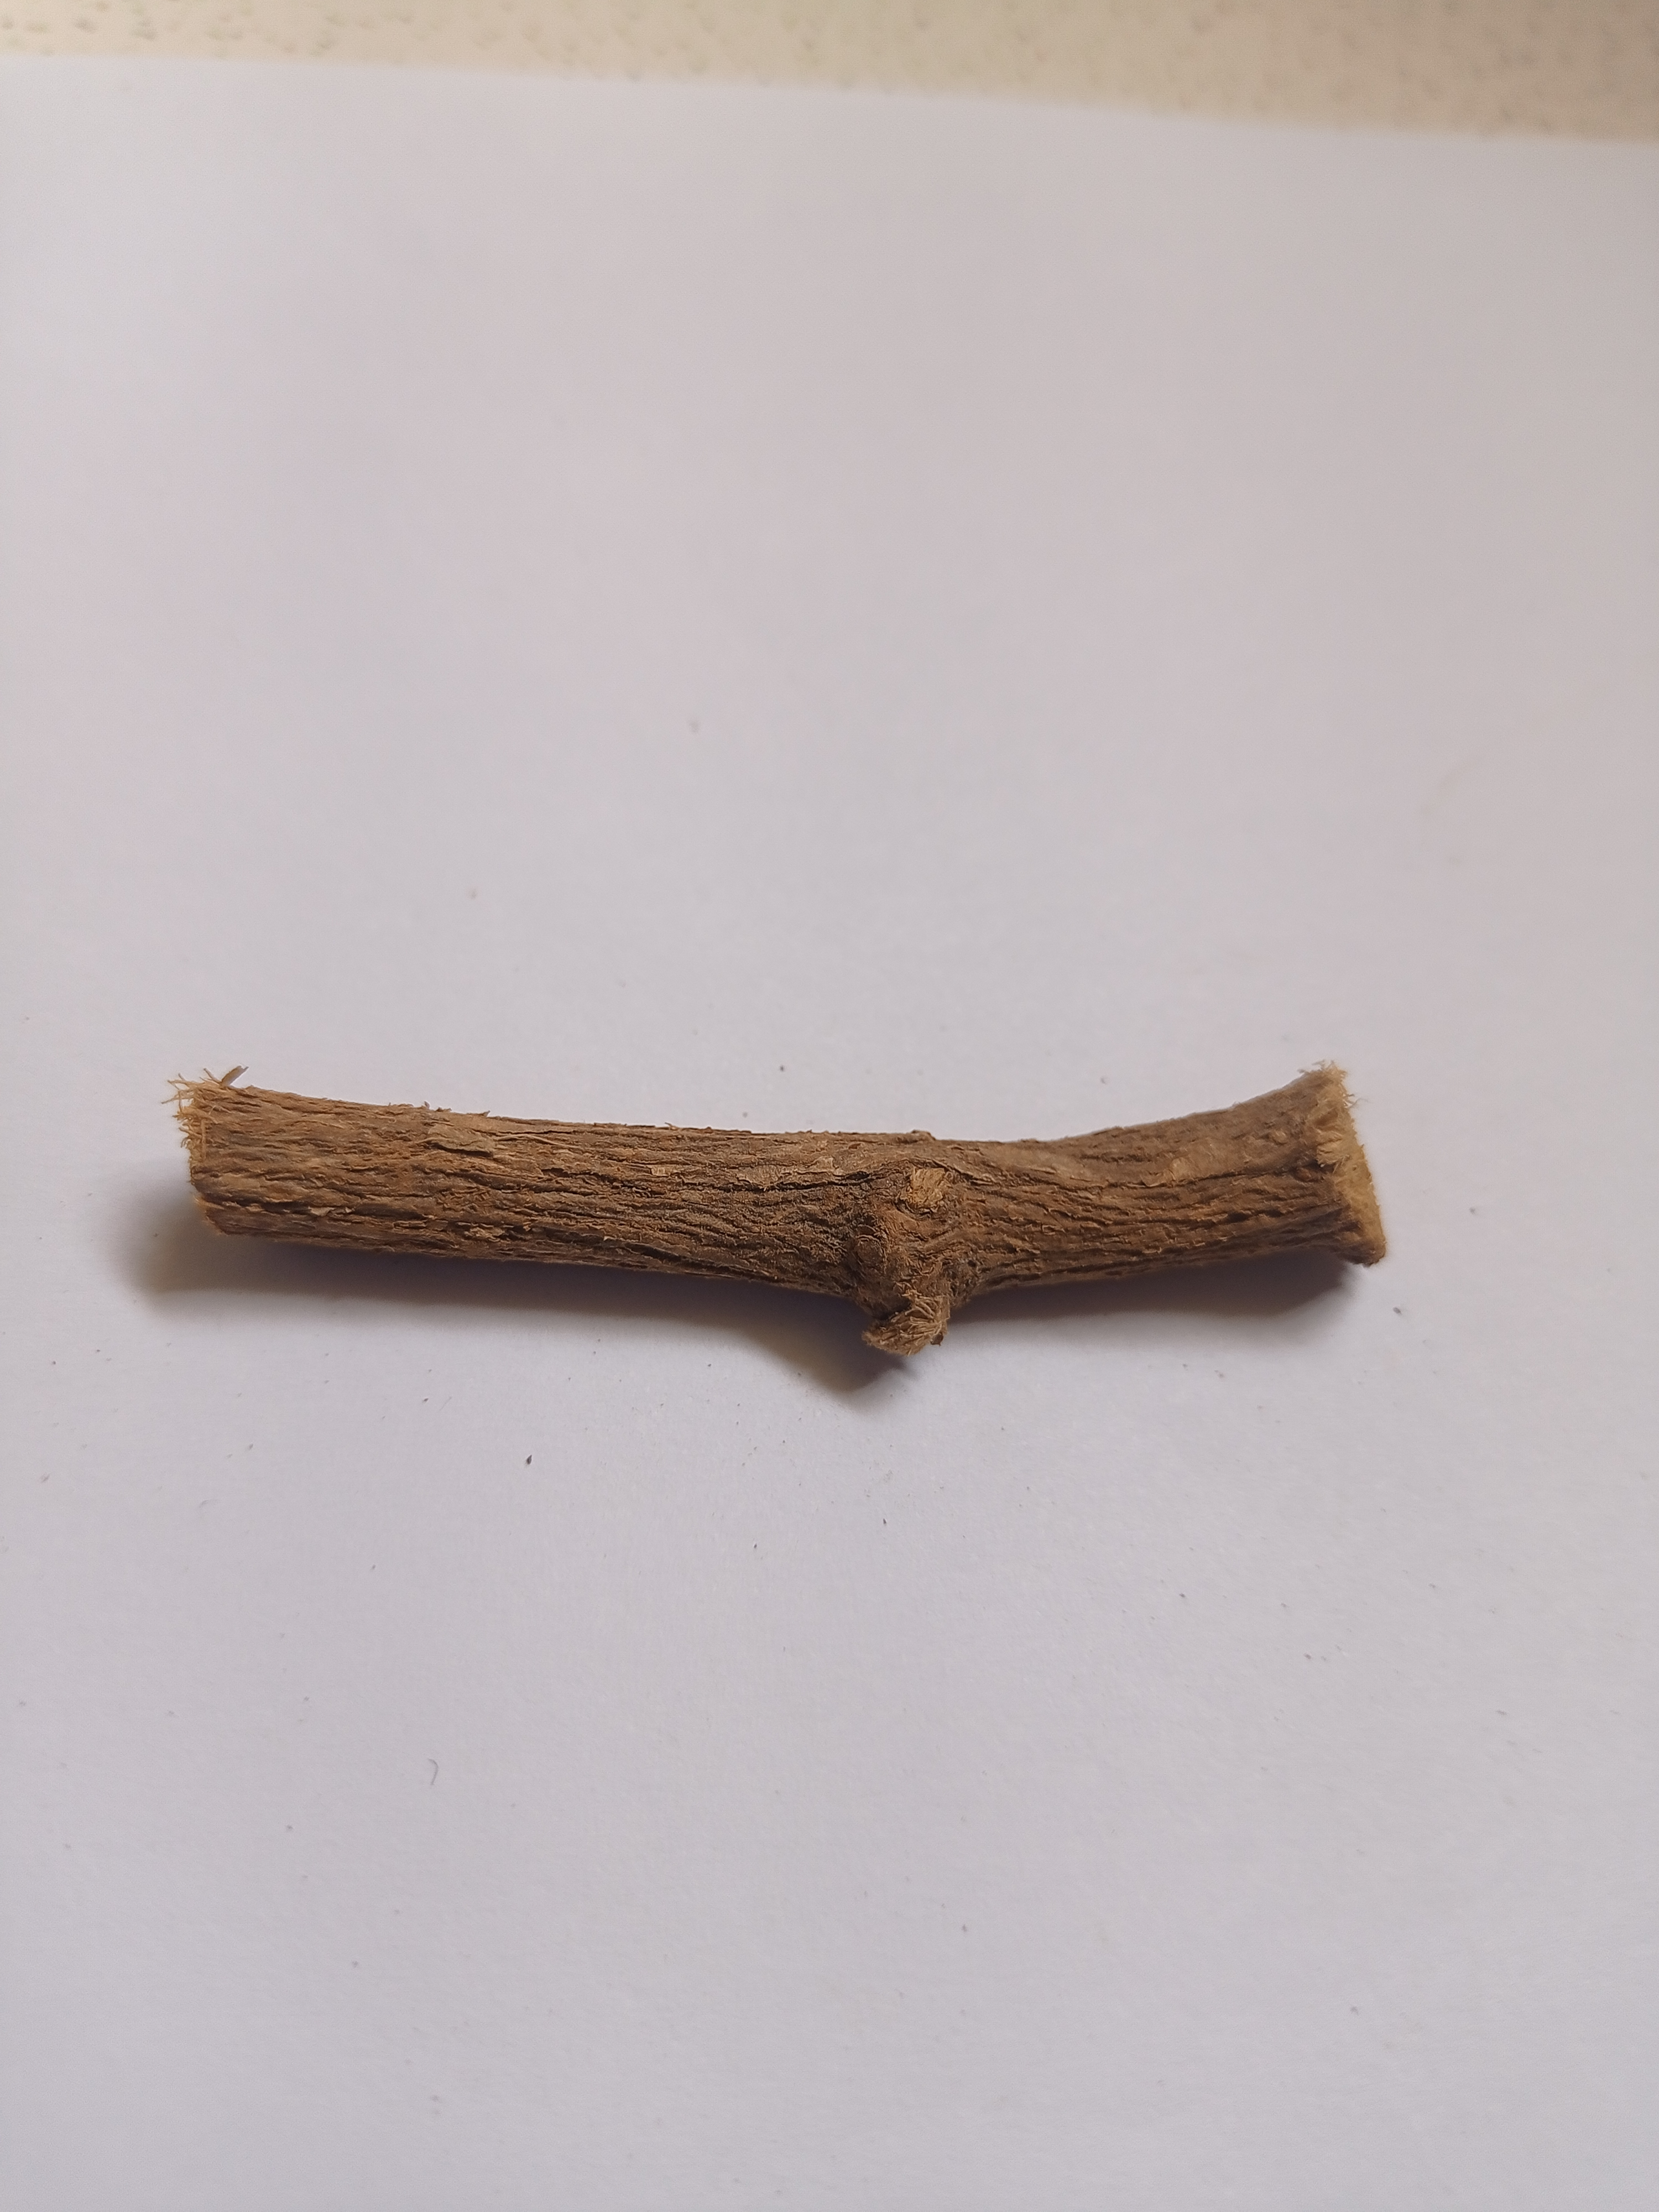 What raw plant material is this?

jesthamadh
